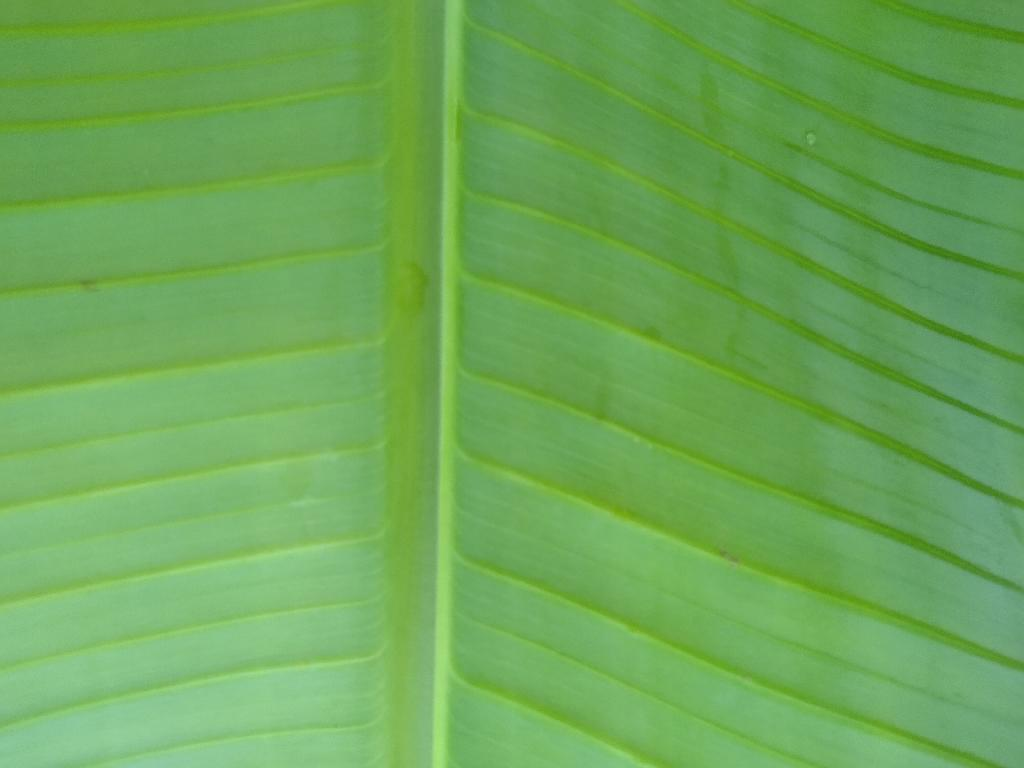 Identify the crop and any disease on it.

banana, healthy
